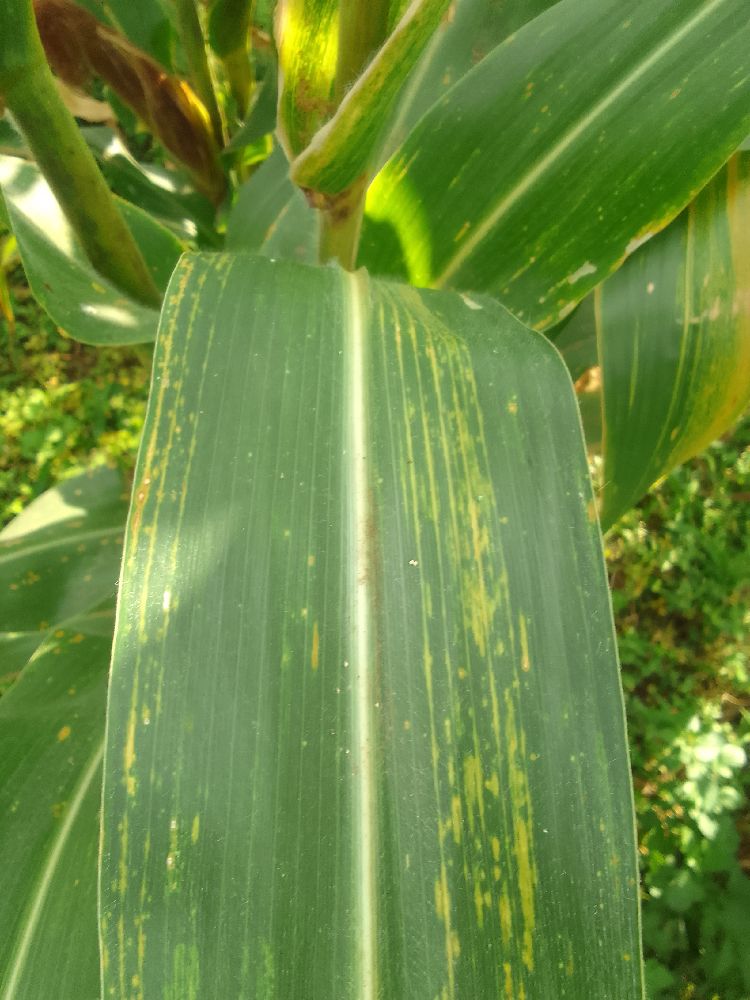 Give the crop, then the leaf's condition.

maize, maize lethal necrosis
